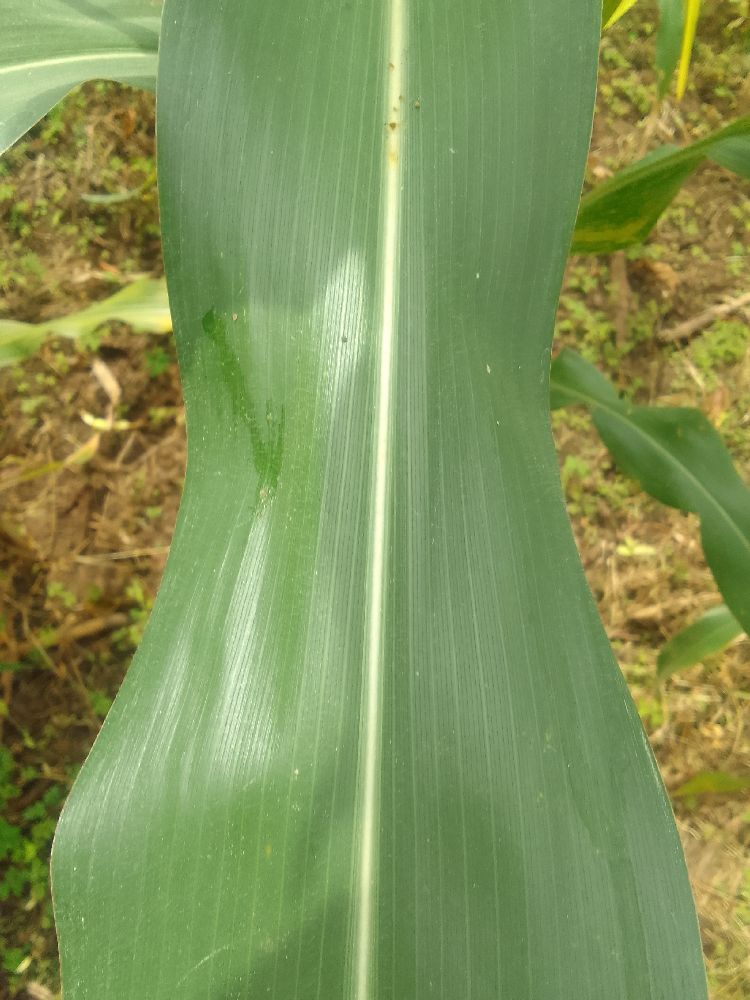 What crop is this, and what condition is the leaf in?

maize, healthy
